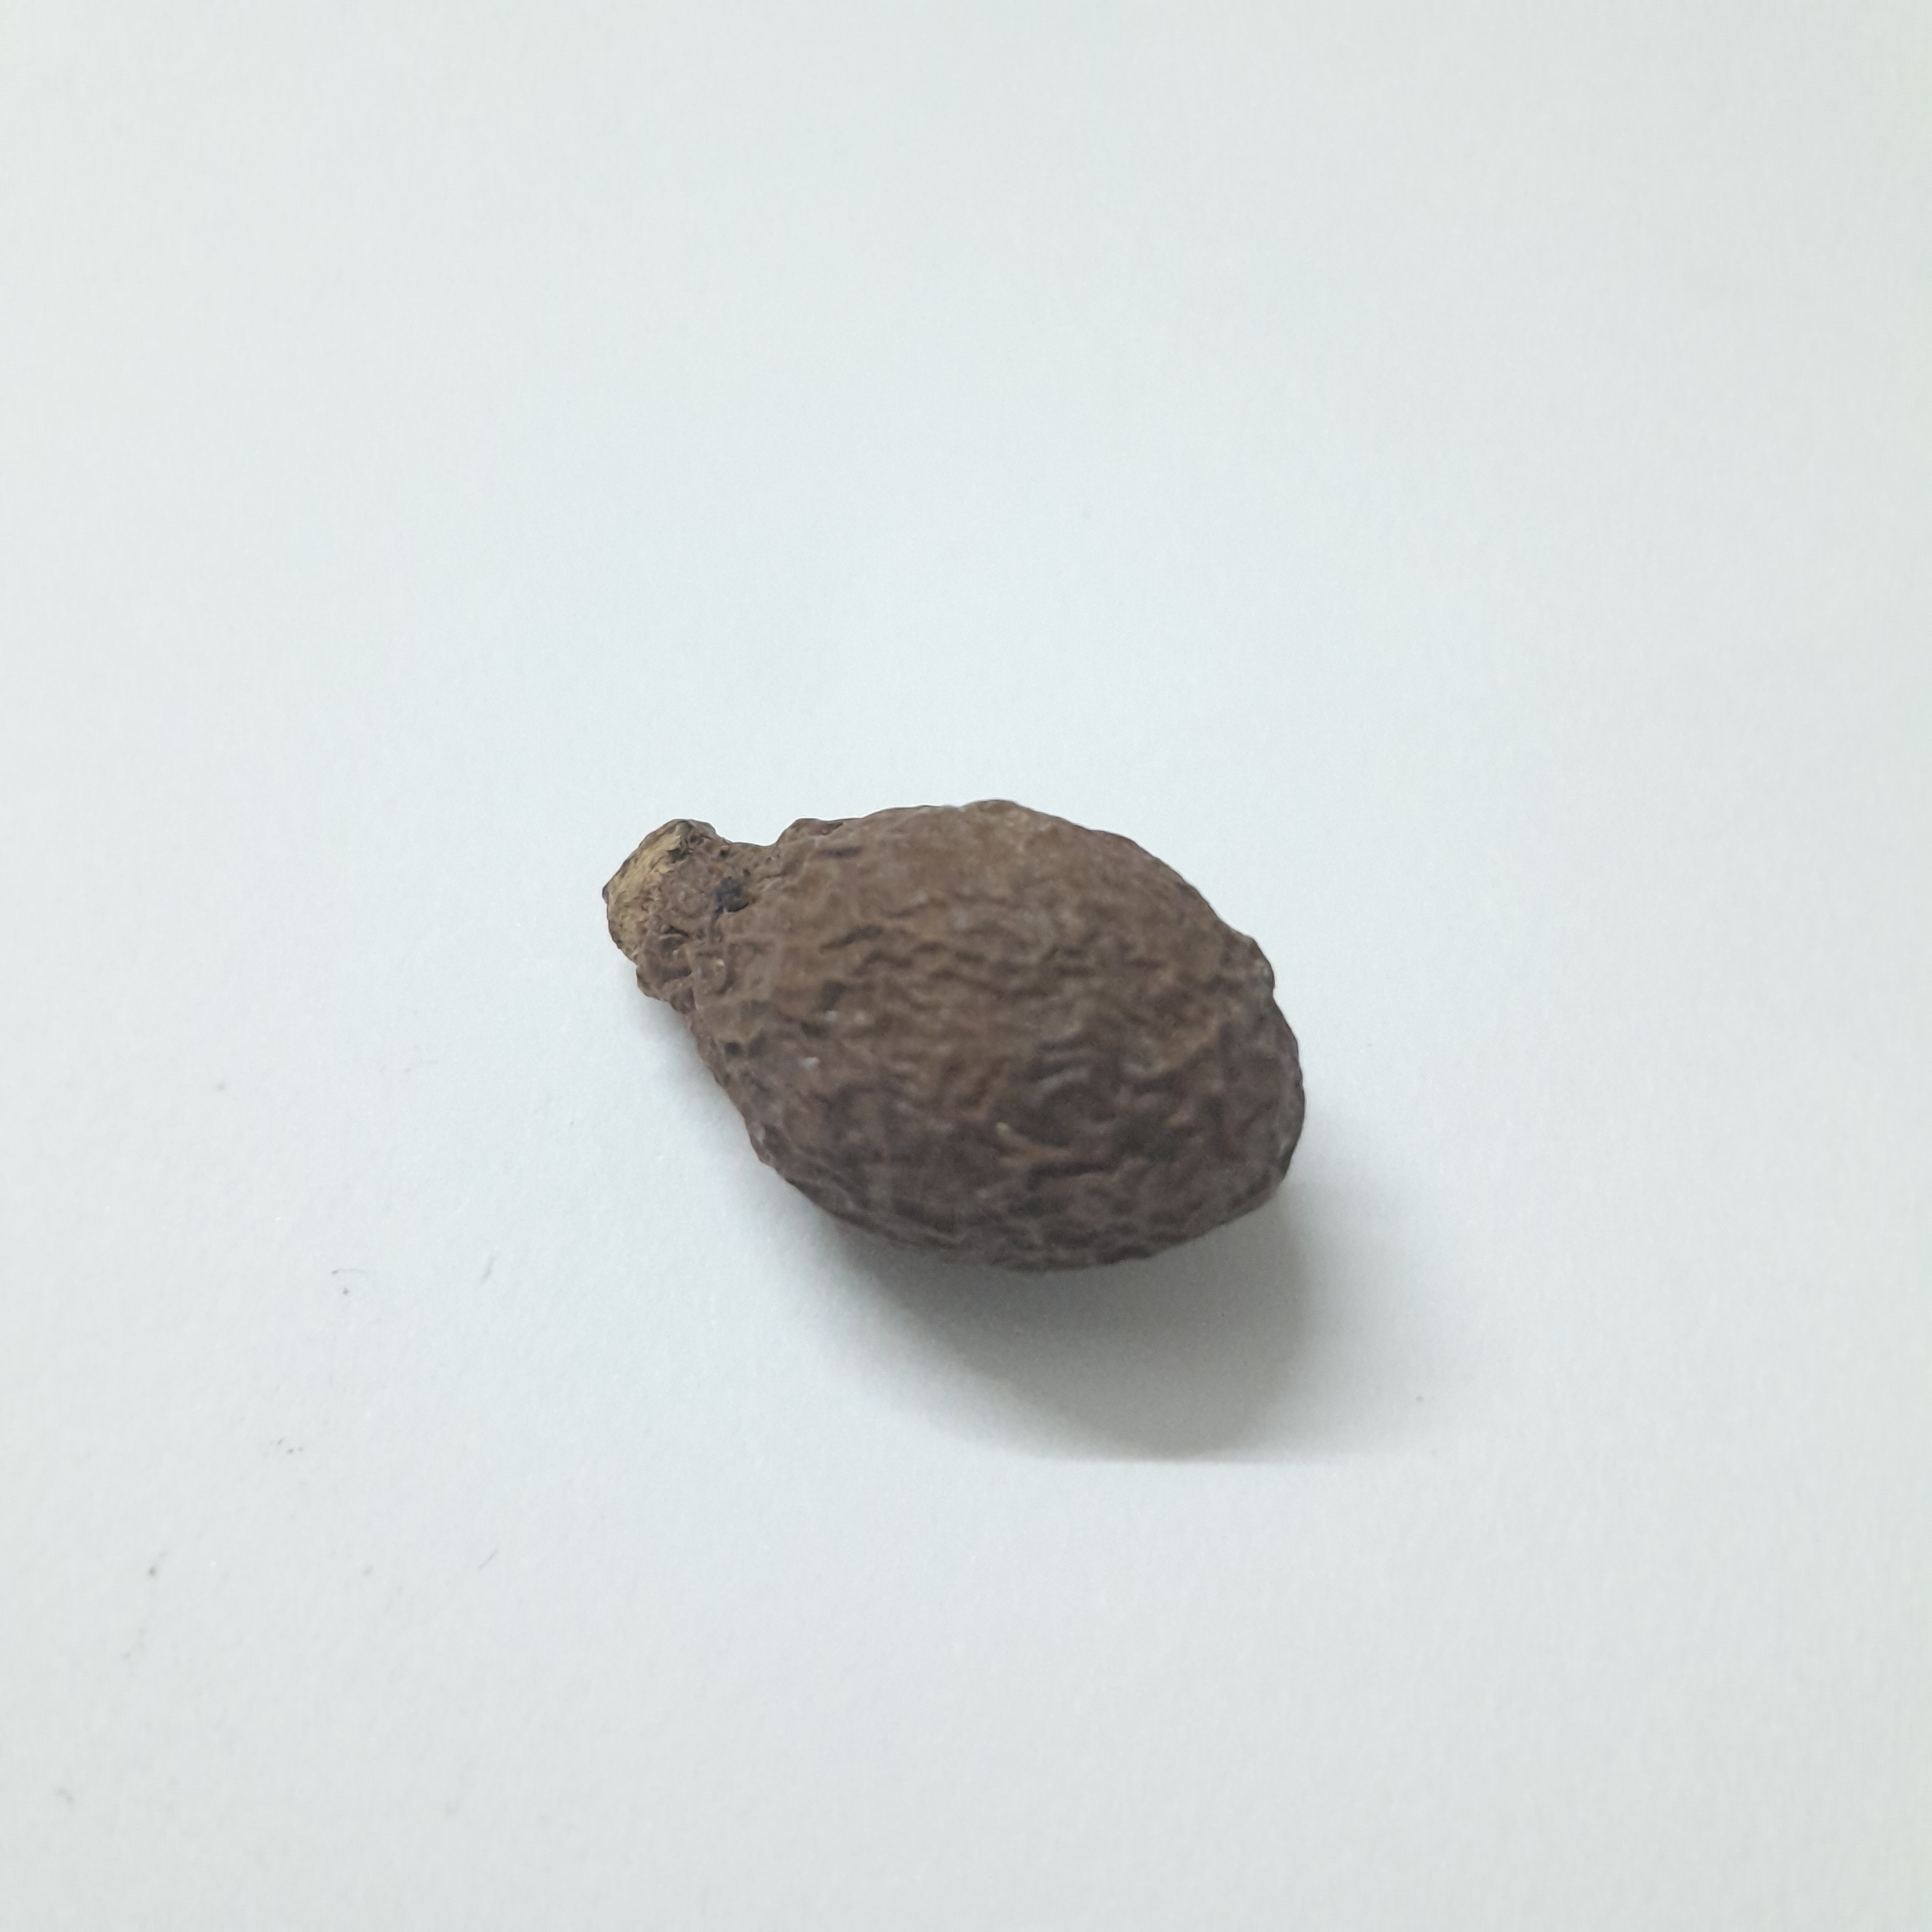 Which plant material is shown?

niranjanphal
